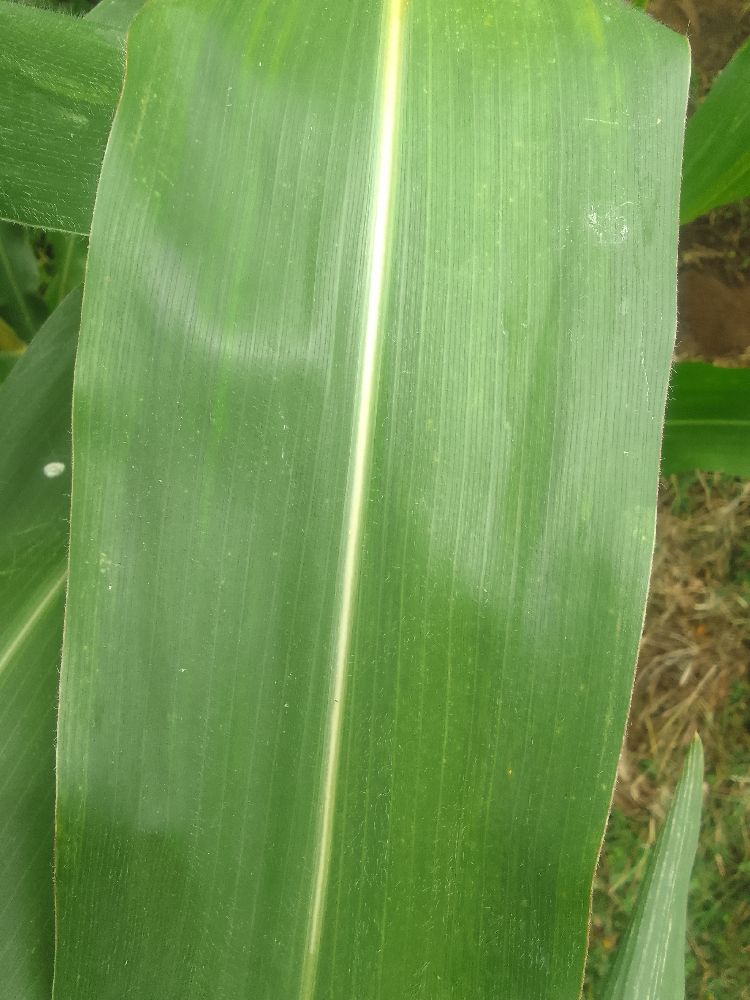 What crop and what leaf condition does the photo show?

maize, healthy
